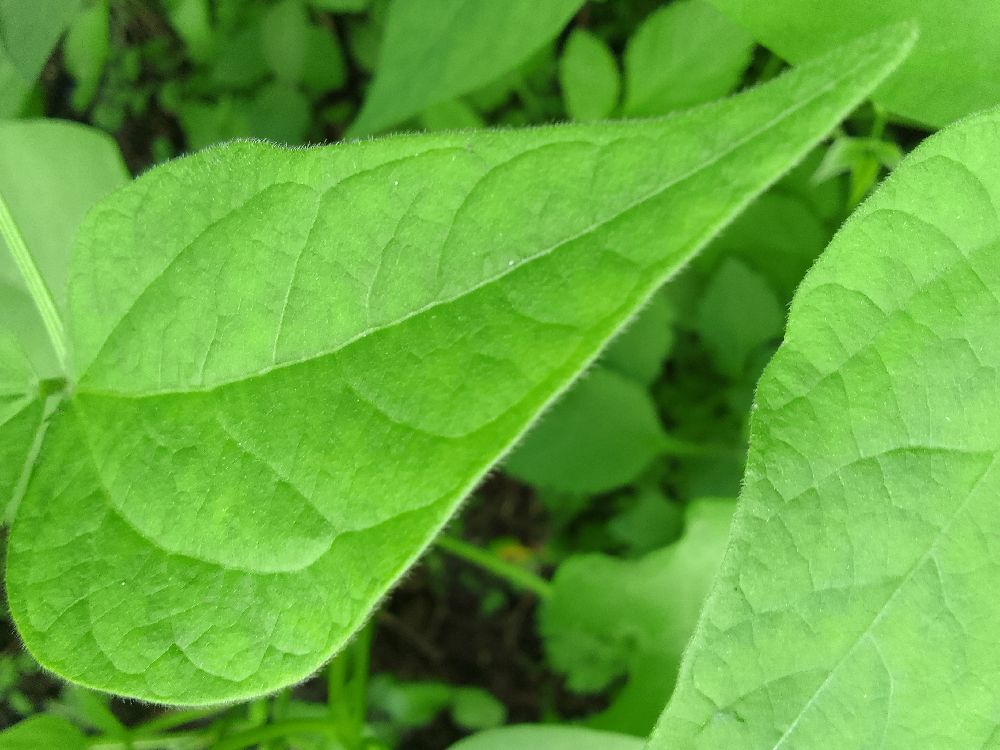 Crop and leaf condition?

common bean, healthy
